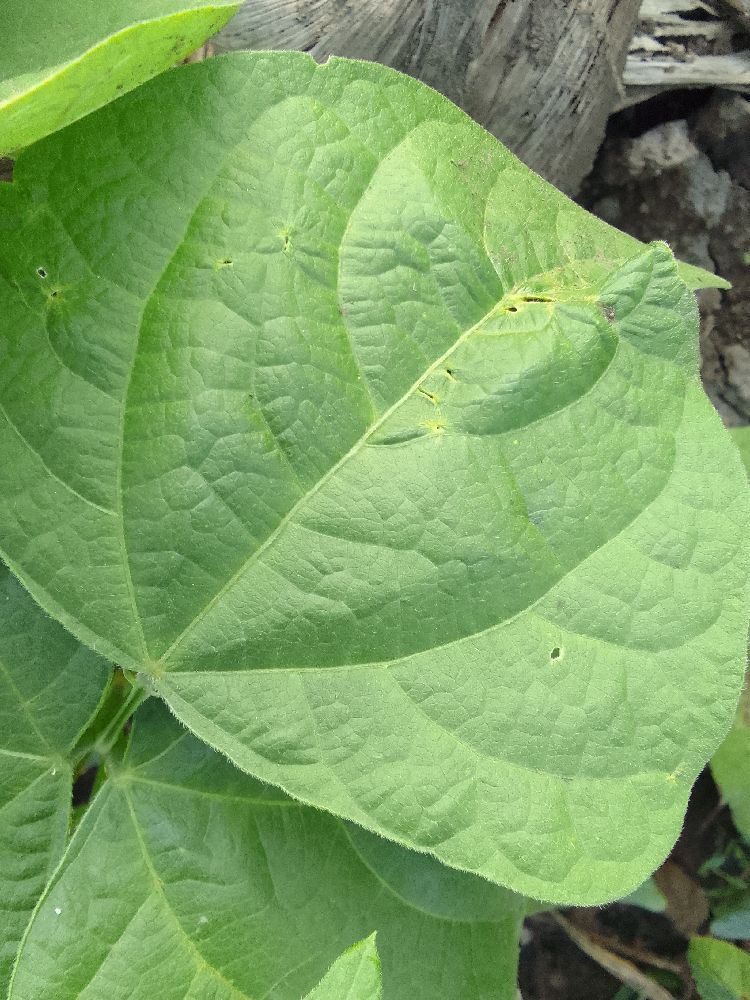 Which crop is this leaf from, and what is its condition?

common bean, healthy
